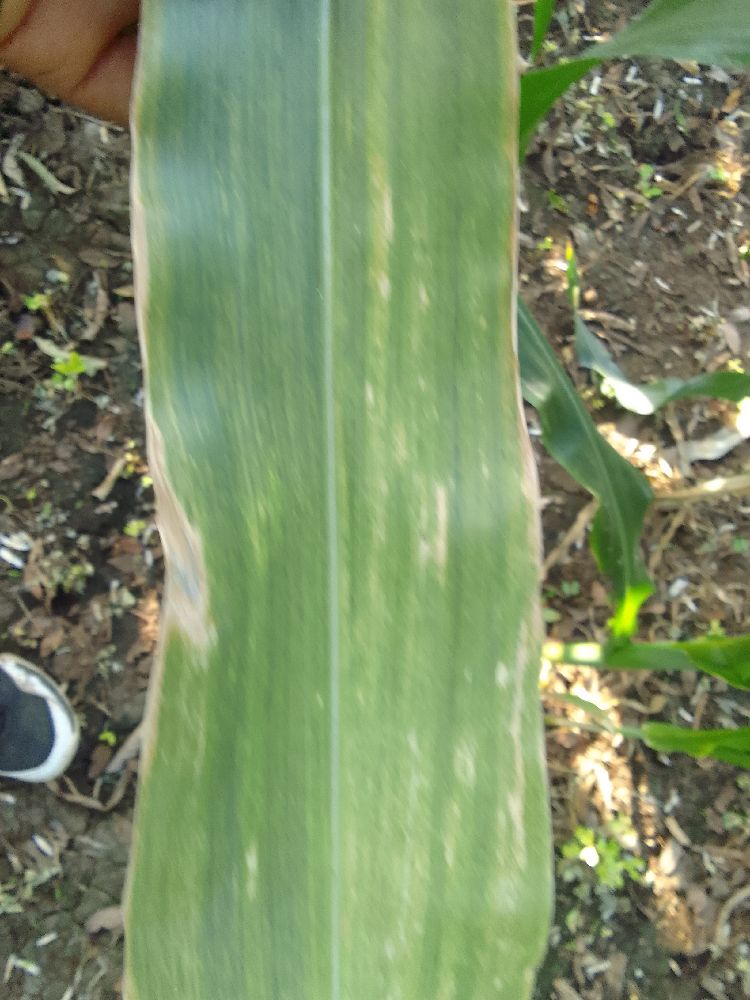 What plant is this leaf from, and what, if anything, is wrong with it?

maize, maize lethal necrosis
